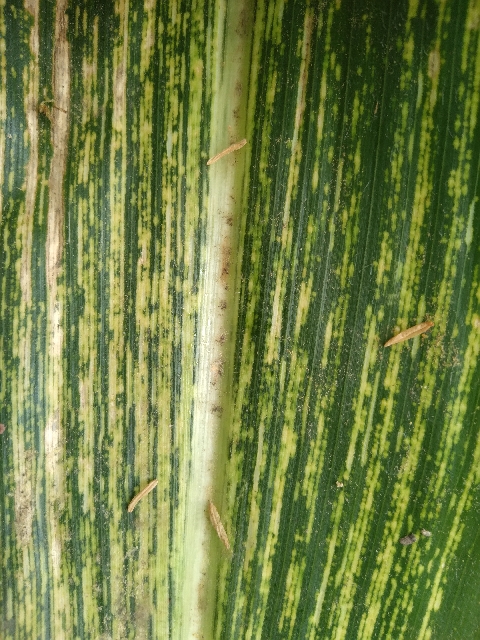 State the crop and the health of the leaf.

maize, maize streak virus
